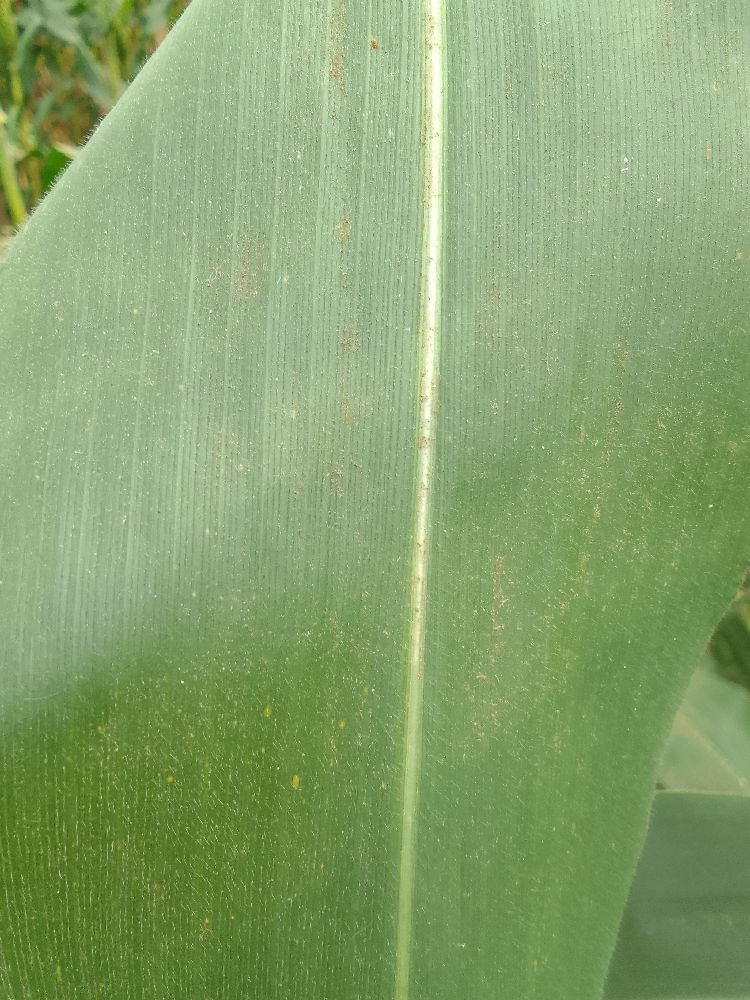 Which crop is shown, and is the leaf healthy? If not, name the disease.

maize, healthy
